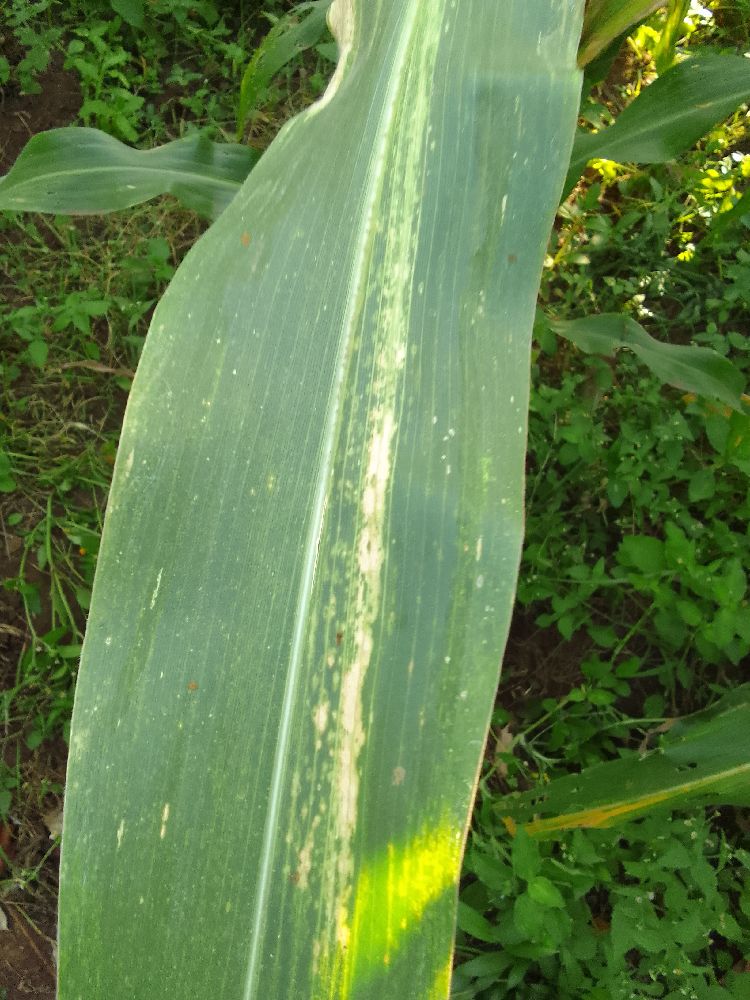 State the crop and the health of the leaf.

maize, maize lethal necrosis
